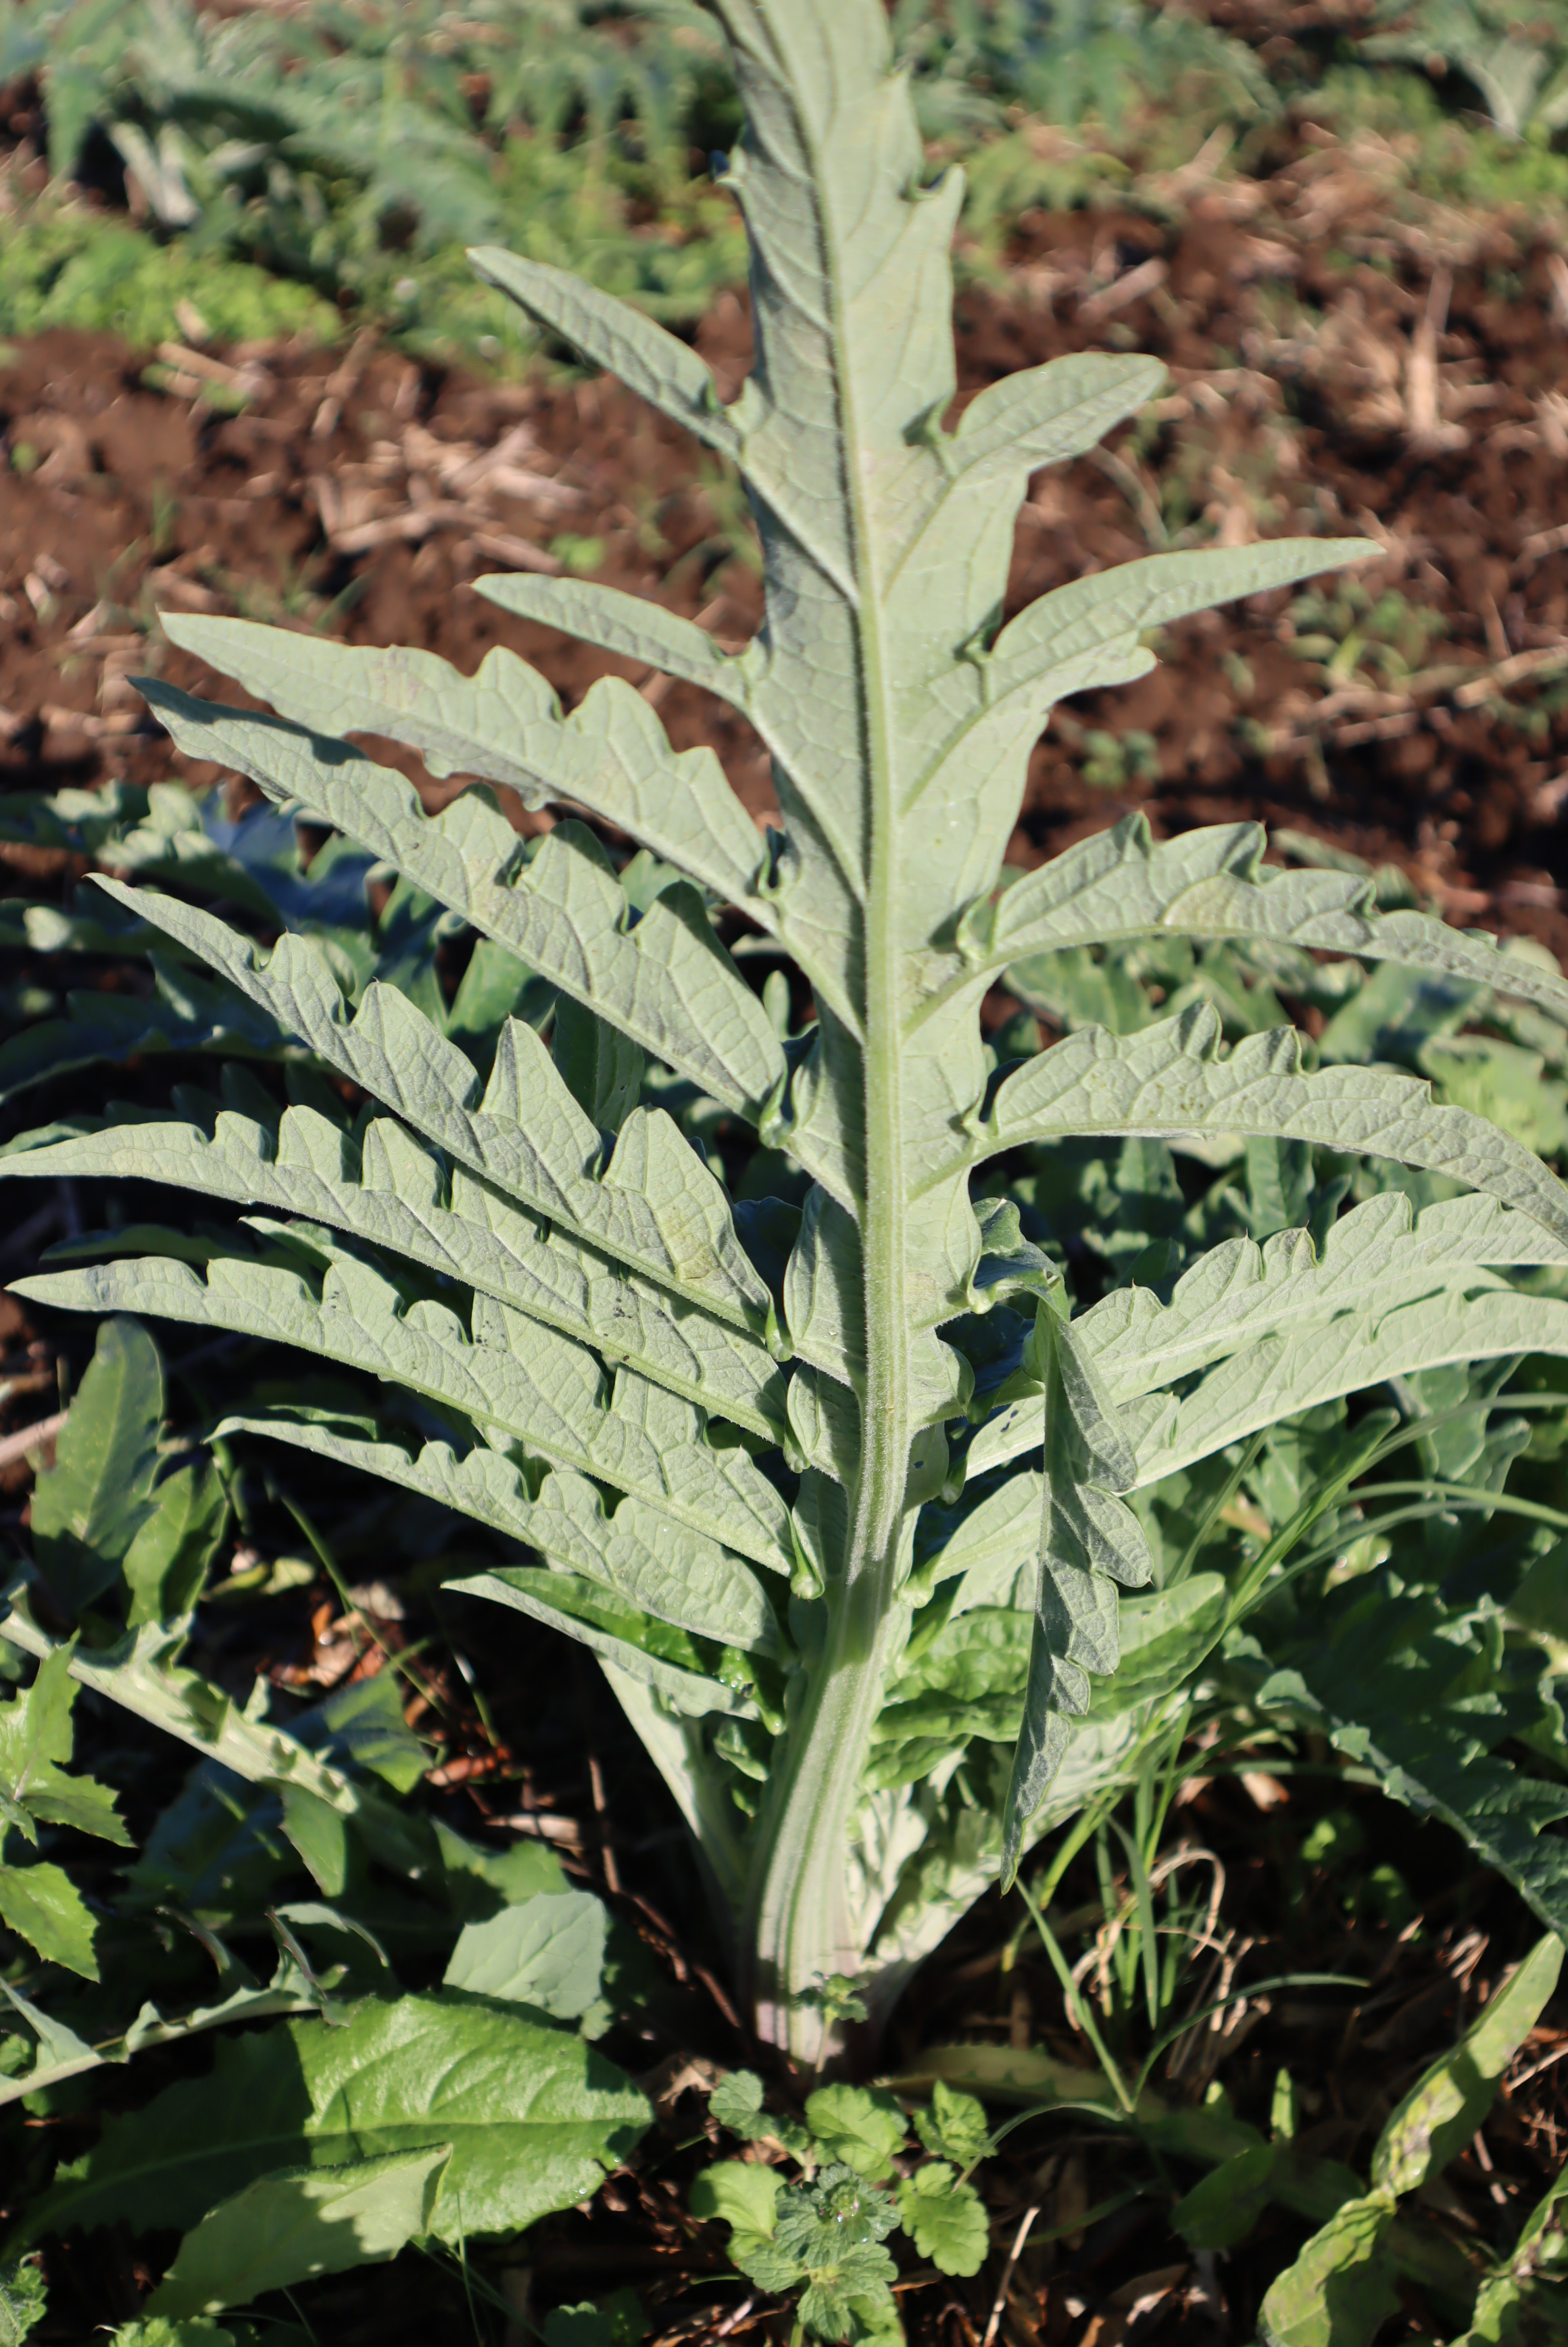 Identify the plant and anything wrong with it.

artichoke, healthy
